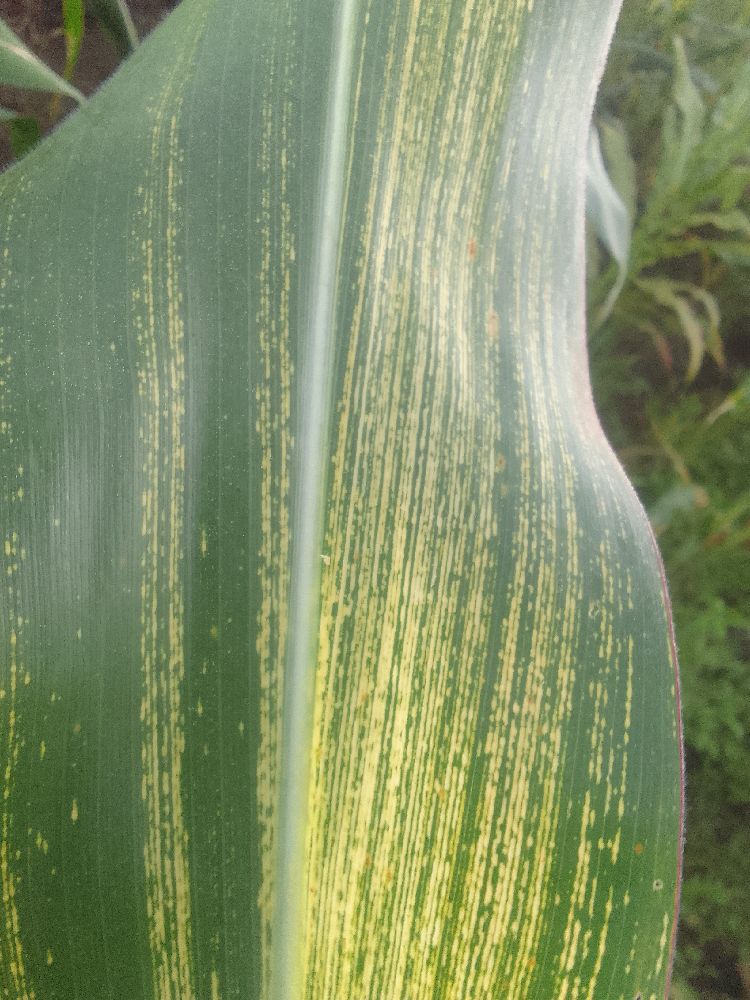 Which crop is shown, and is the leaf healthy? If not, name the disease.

maize, maize streak virus
